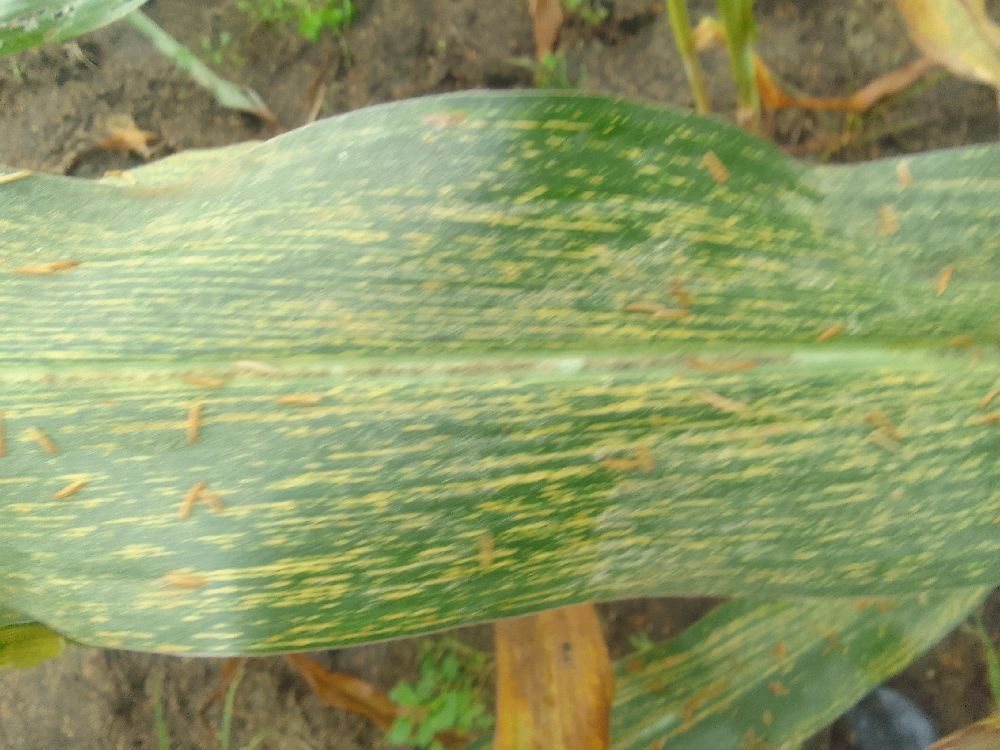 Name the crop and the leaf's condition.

maize, maize streak virus
